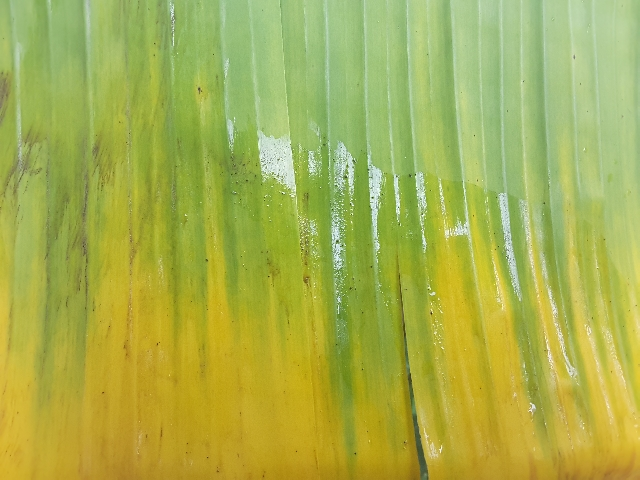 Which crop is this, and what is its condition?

banana, fusarium wilt race 1
